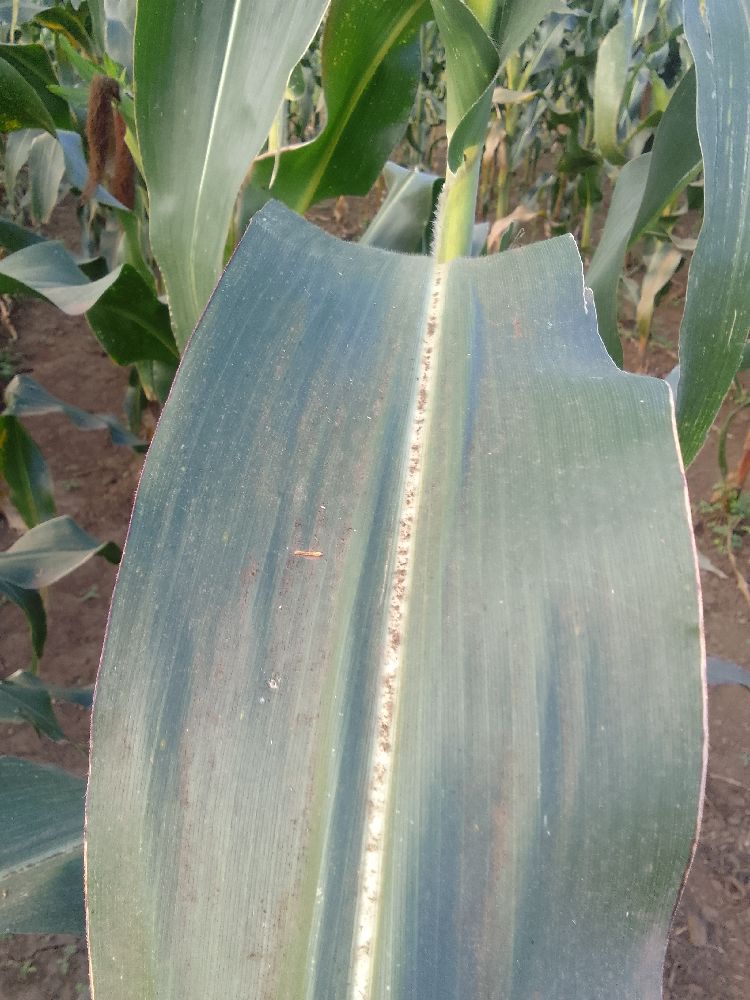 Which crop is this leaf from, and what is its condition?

maize, healthy
